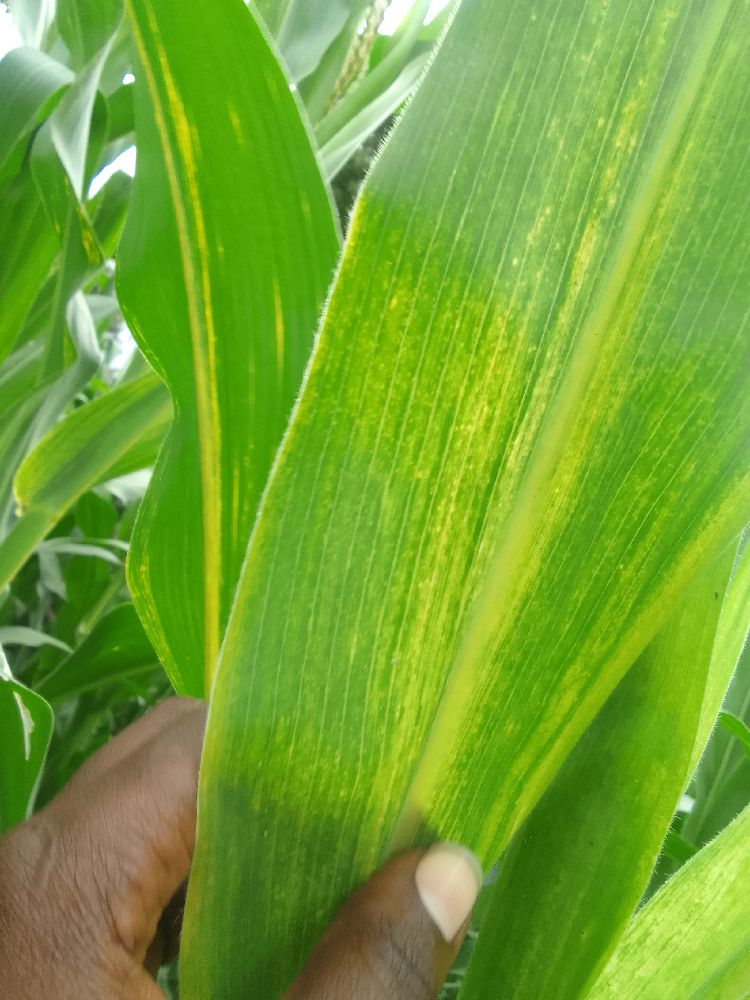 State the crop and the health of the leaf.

maize, maize lethal necrosis
